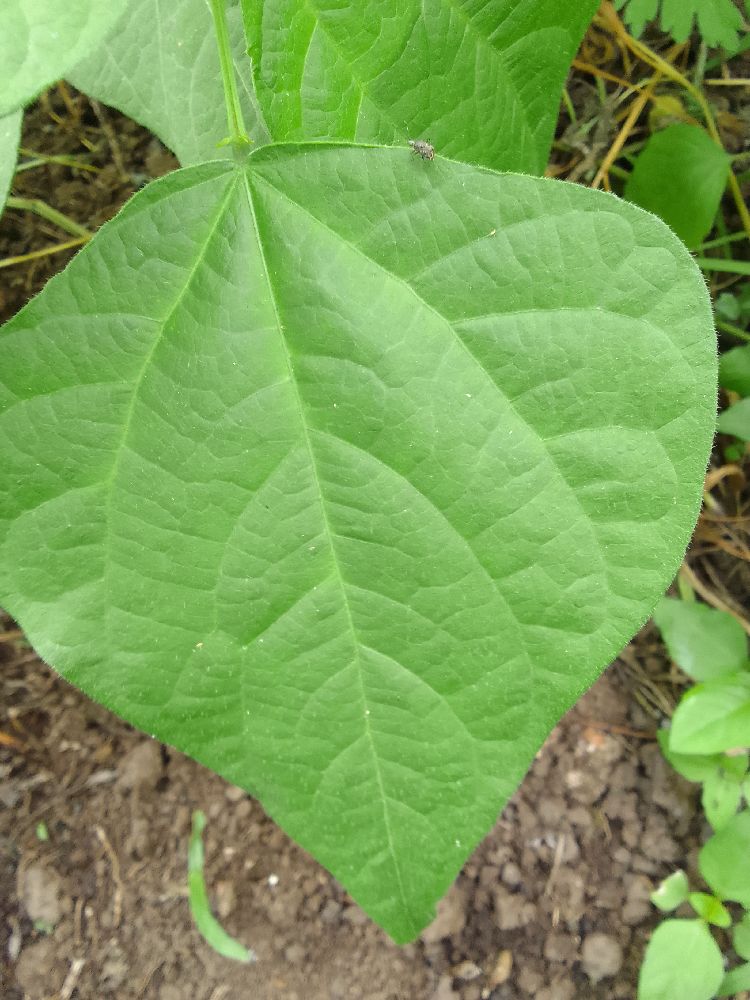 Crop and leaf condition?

common bean, healthy
